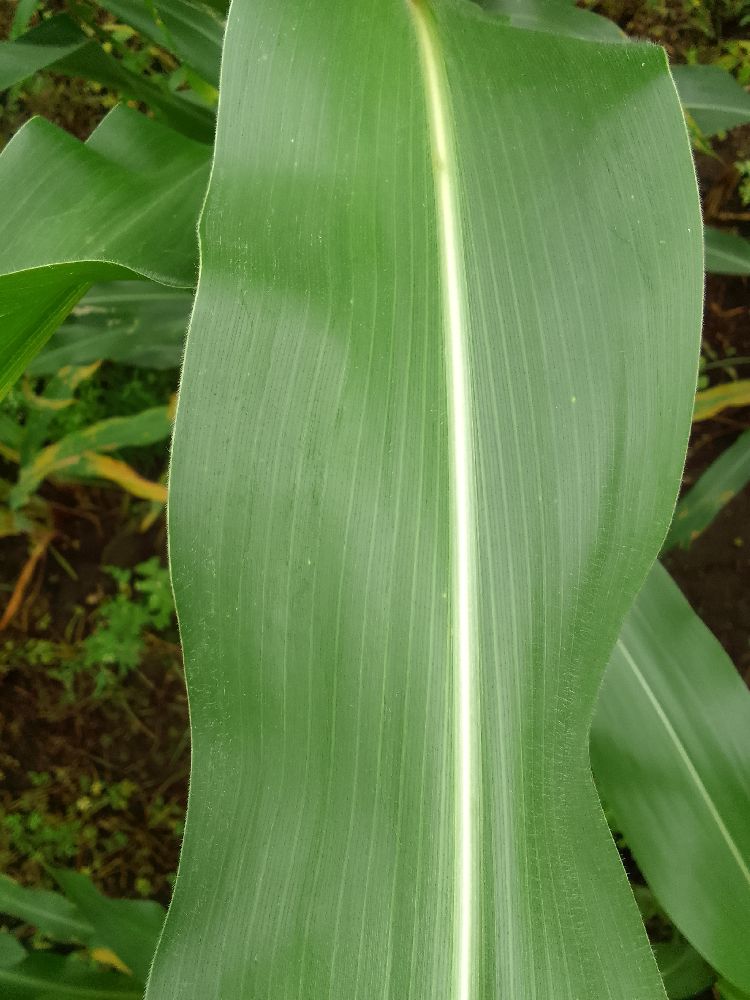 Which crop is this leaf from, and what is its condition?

maize, healthy
